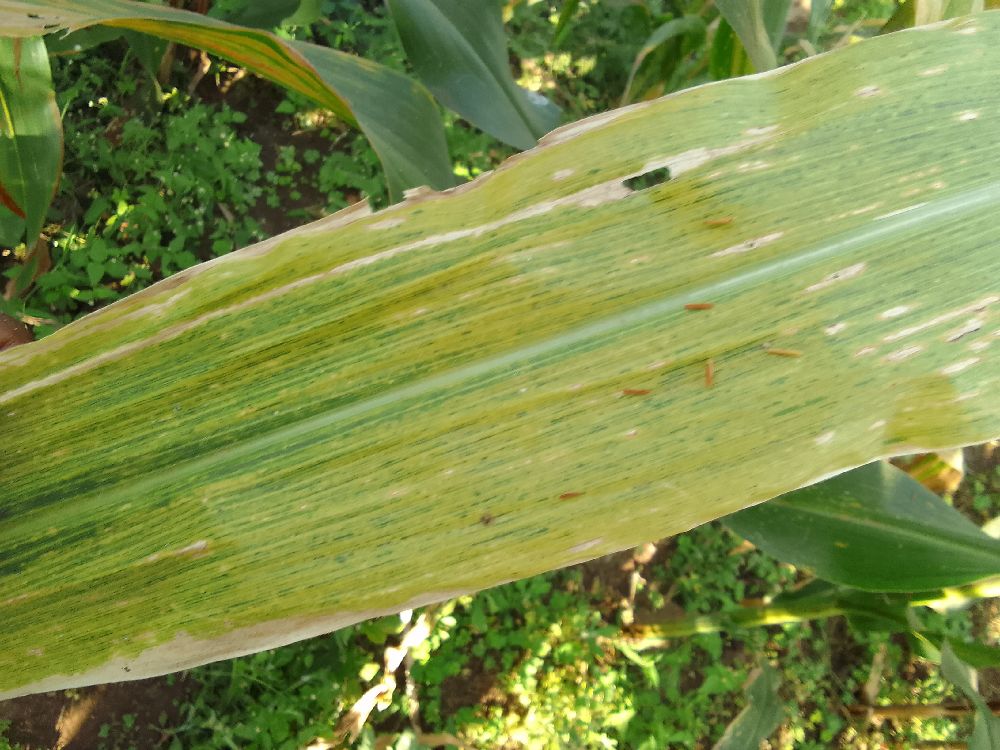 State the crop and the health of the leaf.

maize, maize lethal necrosis
